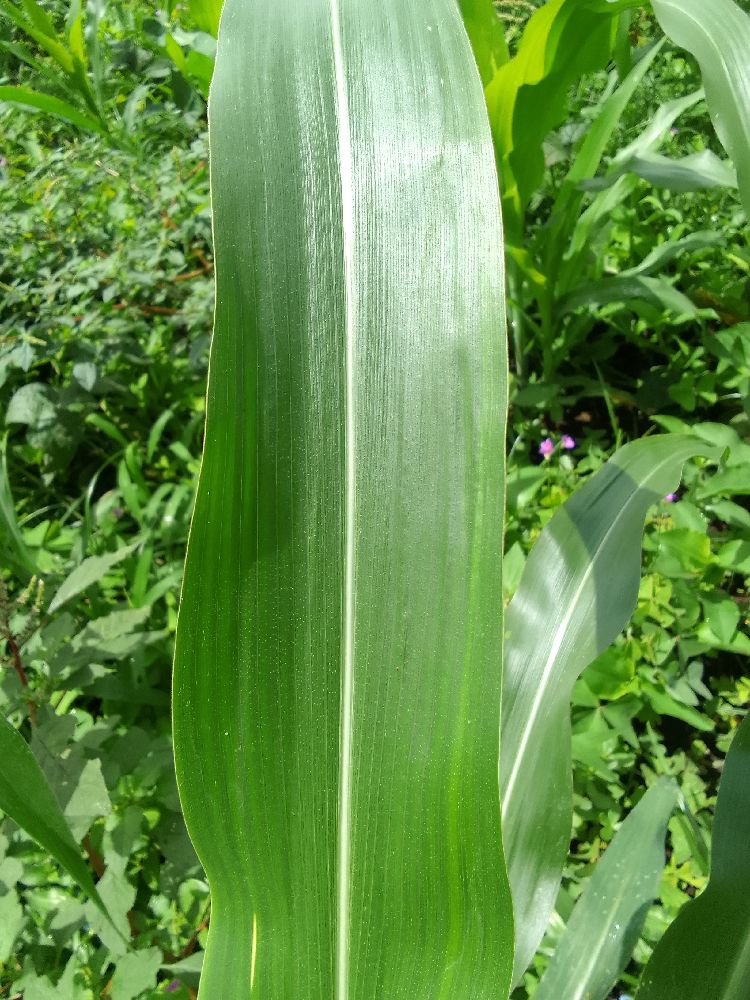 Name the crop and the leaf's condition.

maize, healthy
